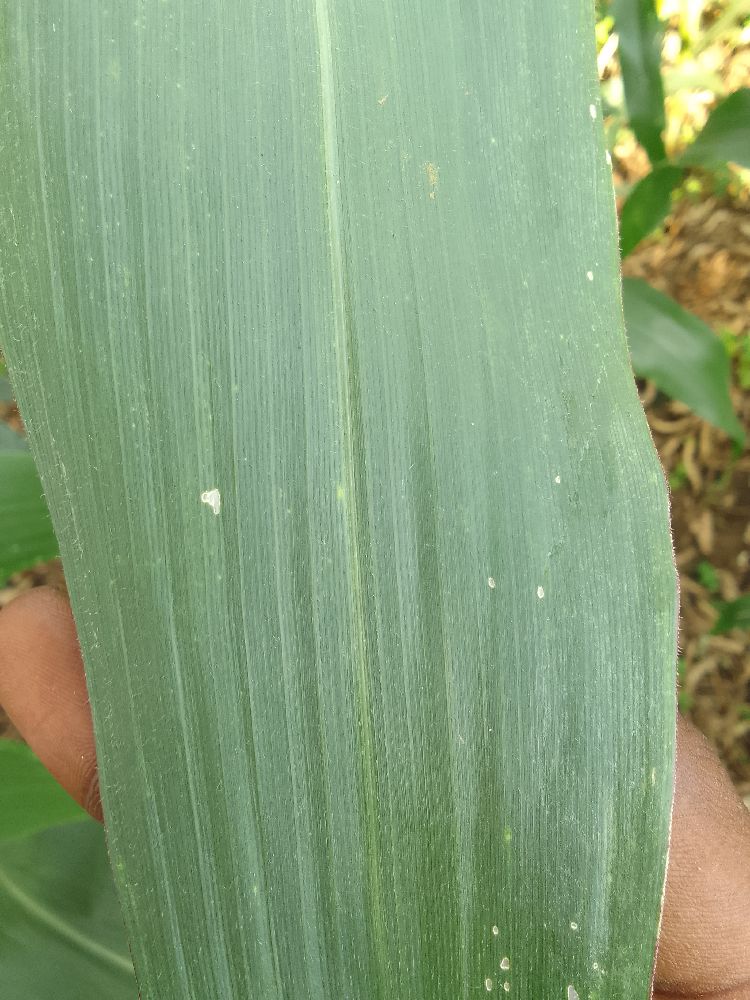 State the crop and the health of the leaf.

maize, healthy
